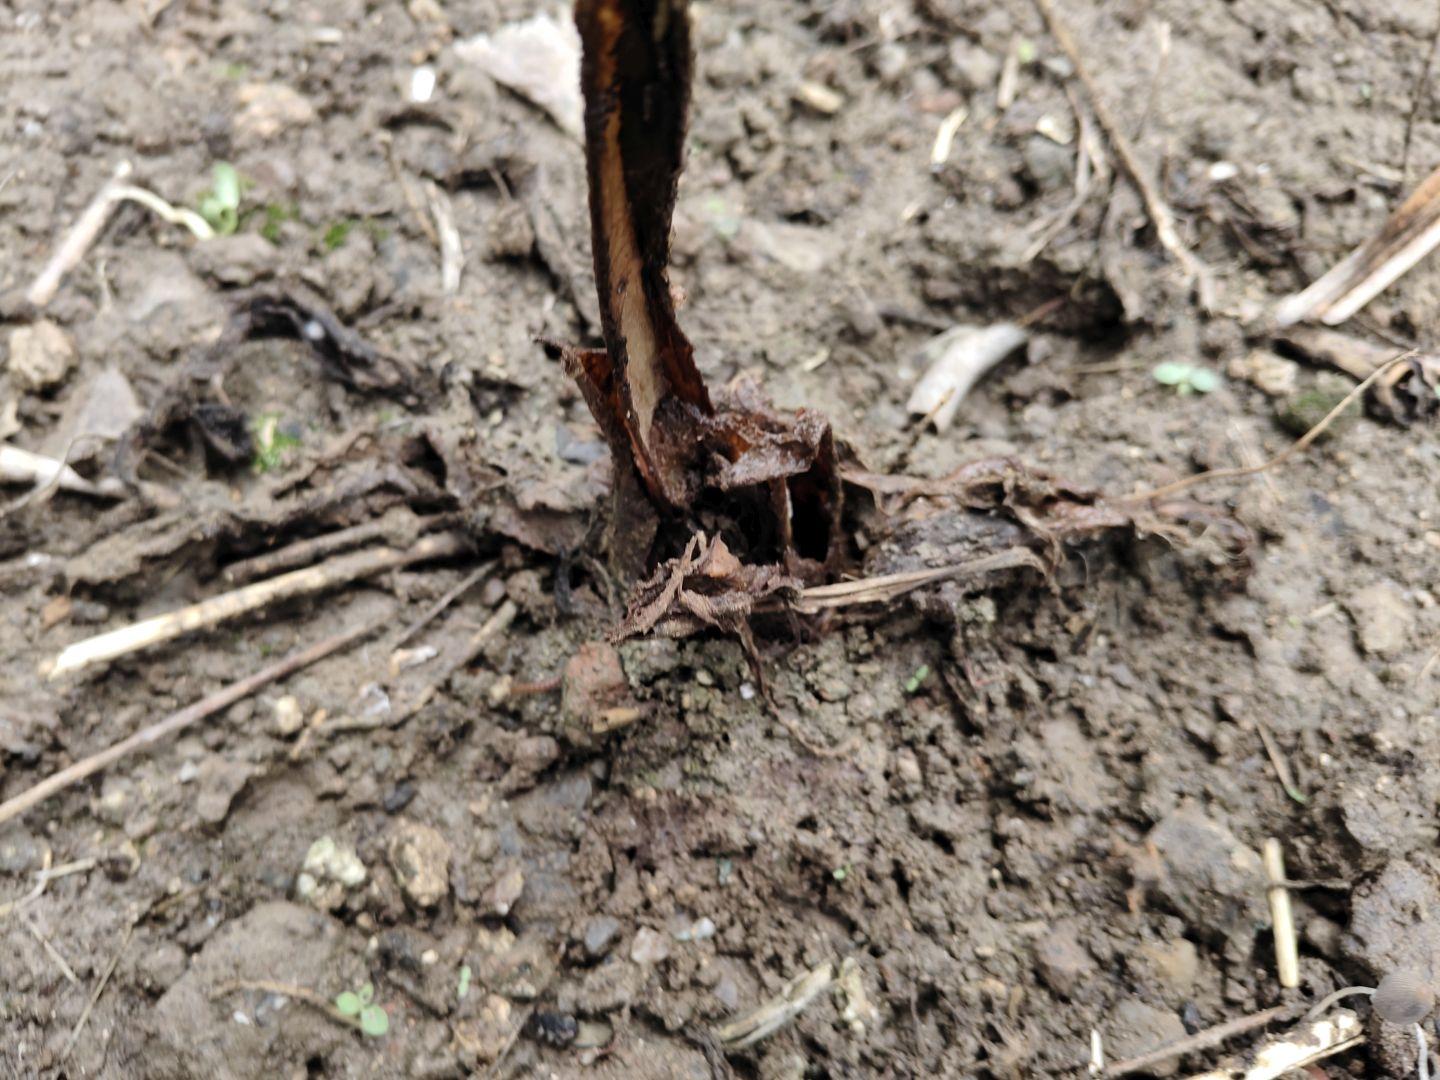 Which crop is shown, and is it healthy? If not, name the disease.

taro, root rot
